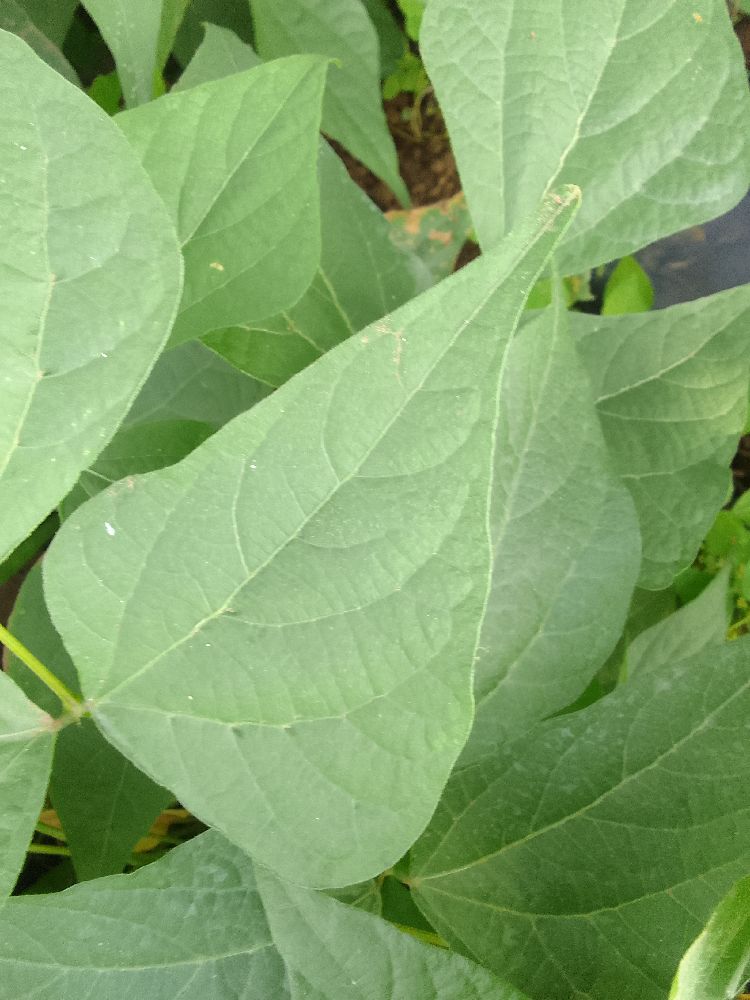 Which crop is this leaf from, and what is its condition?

common bean, healthy
